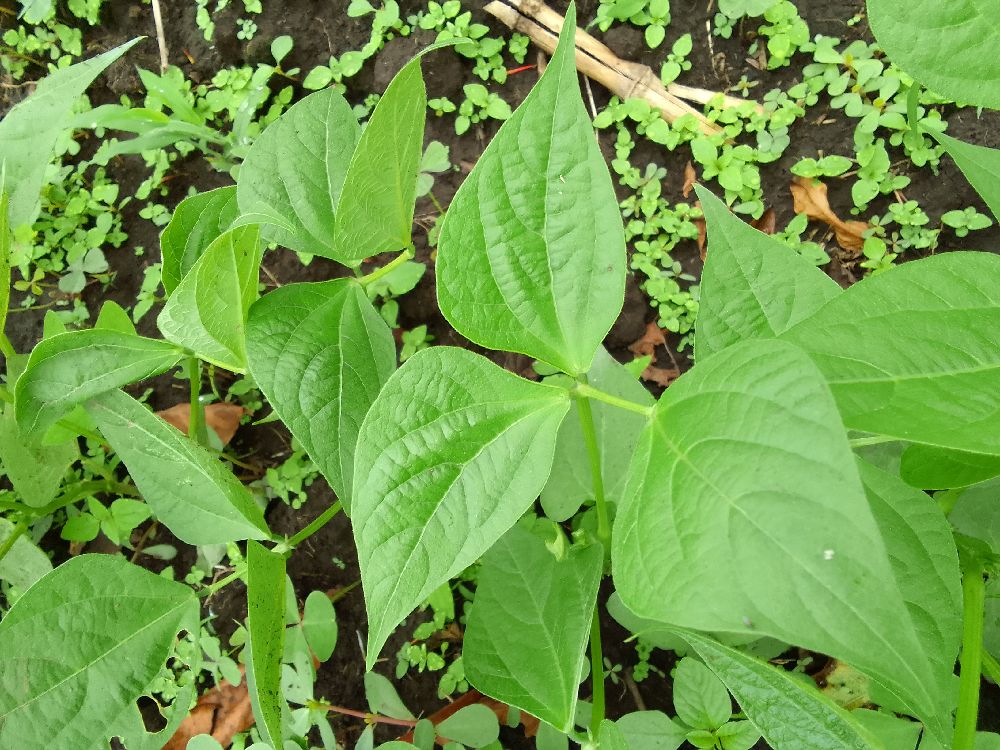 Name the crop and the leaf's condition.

common bean, healthy
